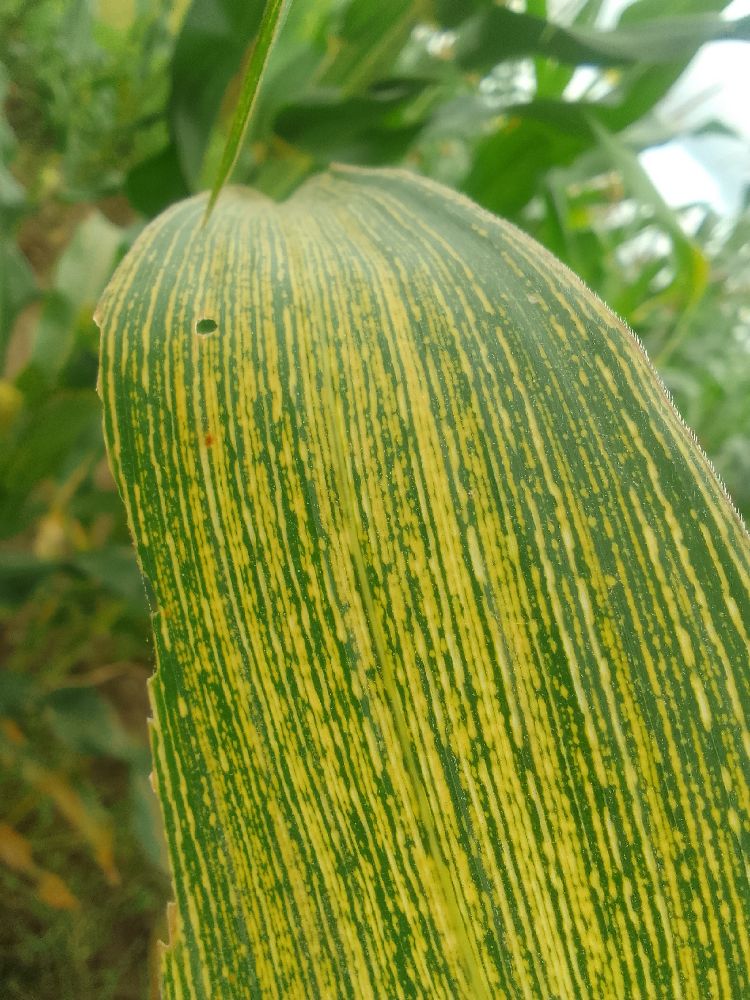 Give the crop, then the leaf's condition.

maize, maize streak virus
